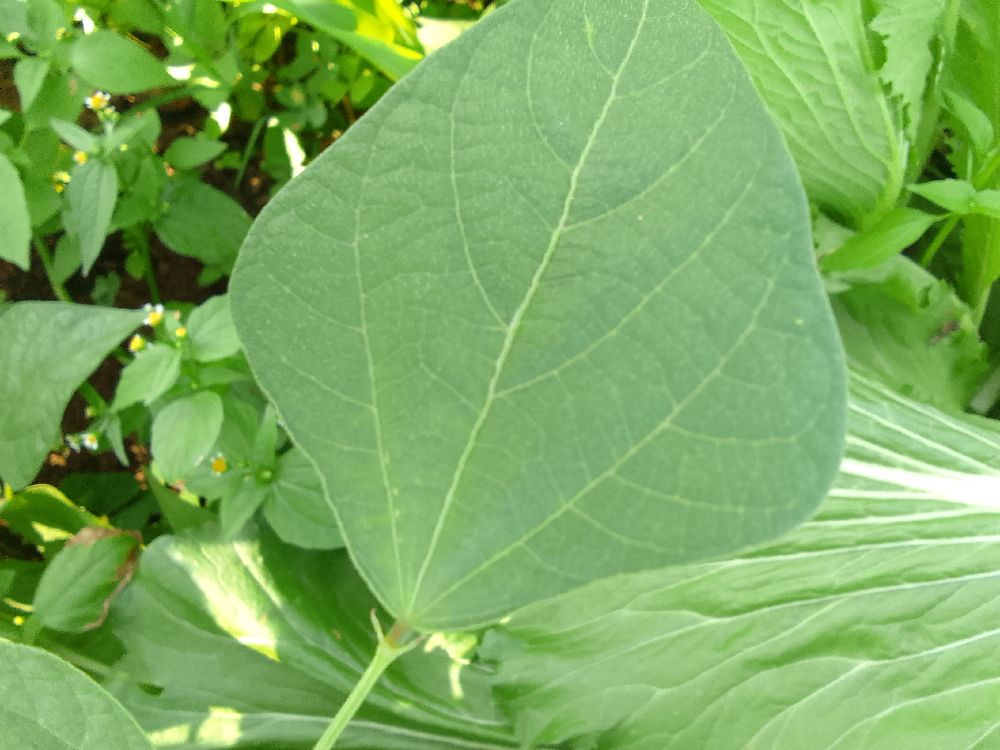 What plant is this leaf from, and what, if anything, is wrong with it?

common bean, healthy
